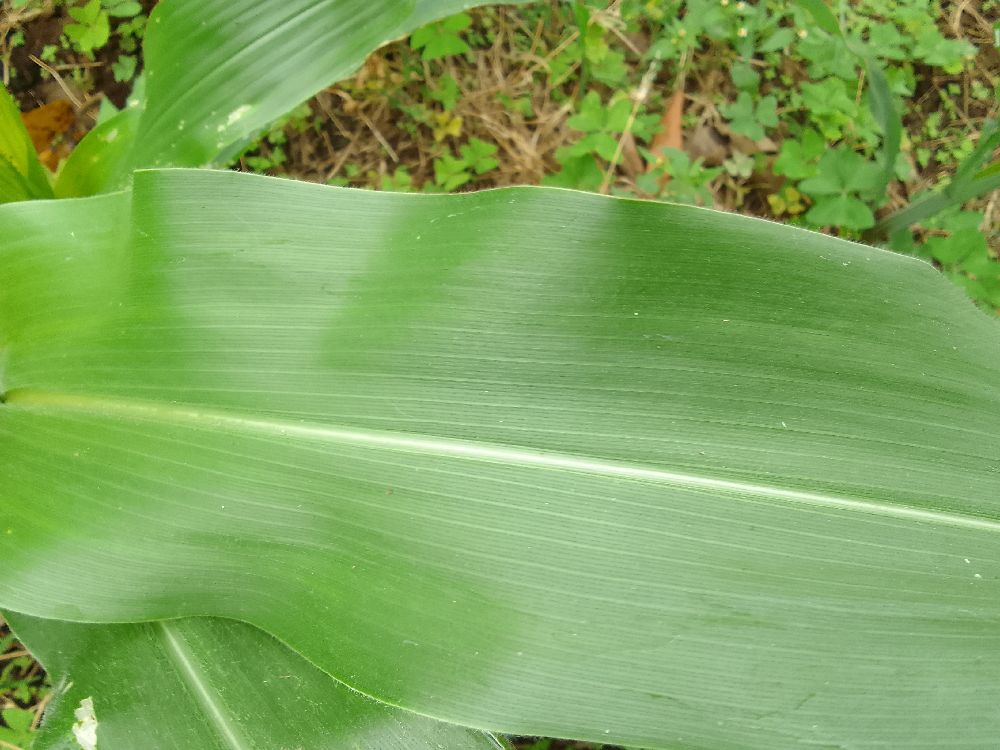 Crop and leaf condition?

maize, healthy
